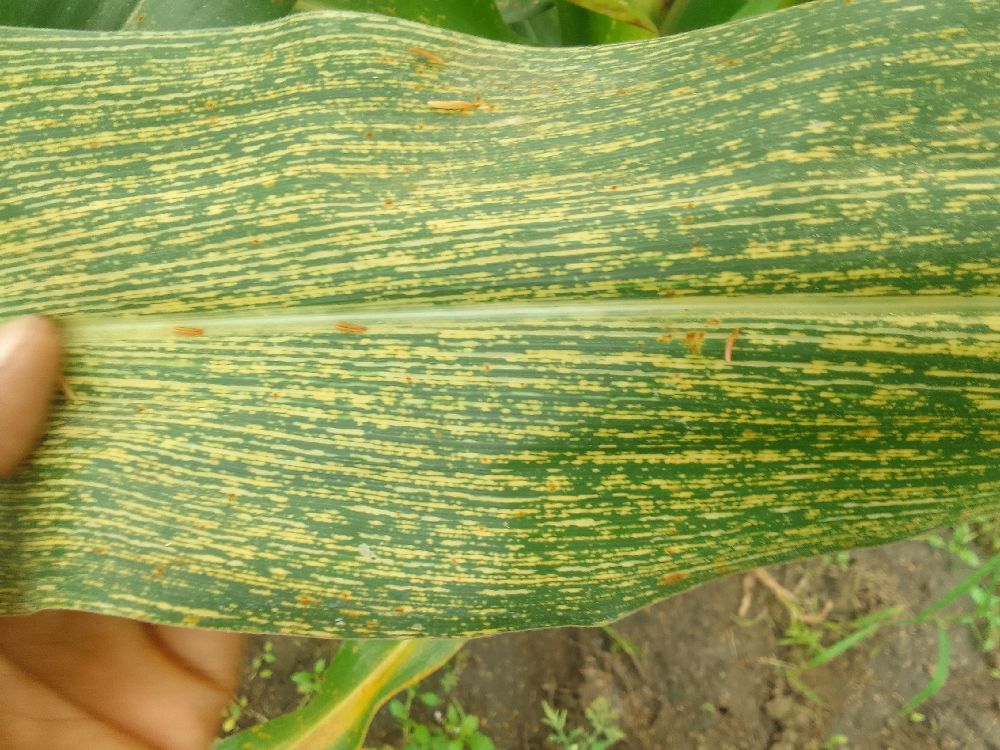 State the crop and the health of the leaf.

maize, maize streak virus
